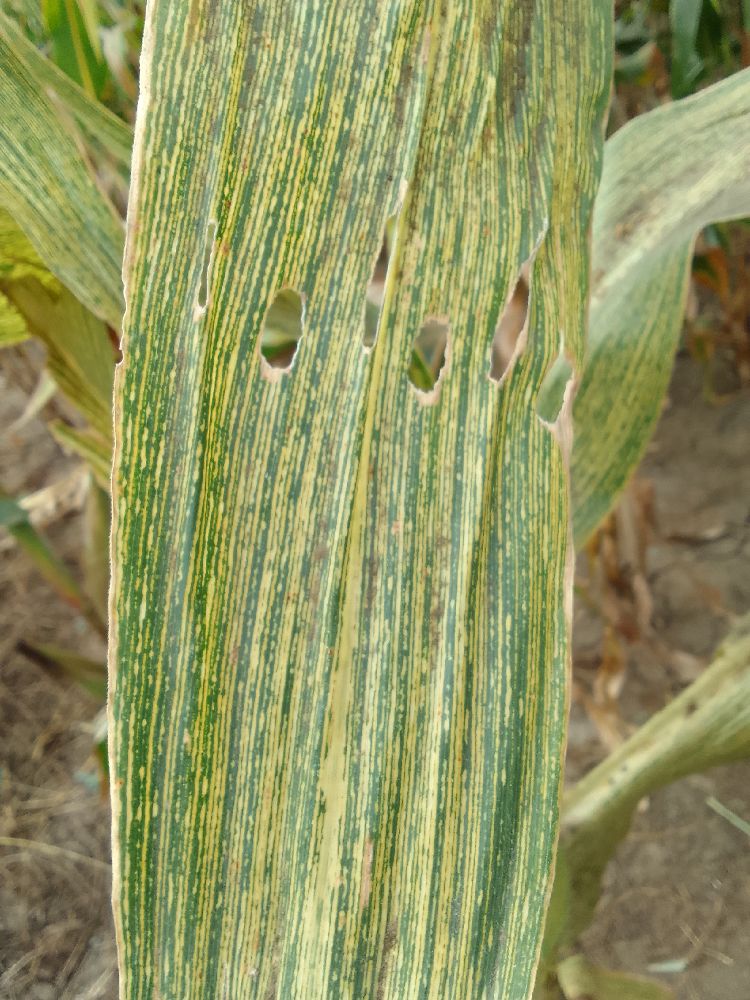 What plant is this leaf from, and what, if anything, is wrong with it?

maize, maize streak virus
